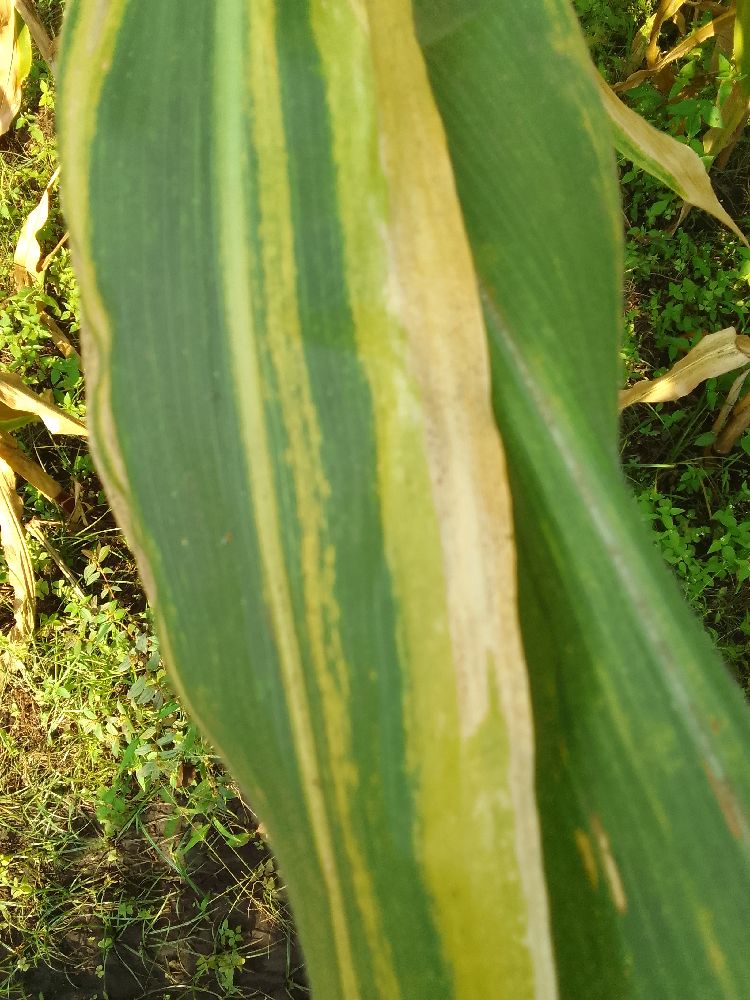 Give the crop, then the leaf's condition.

maize, maize lethal necrosis
